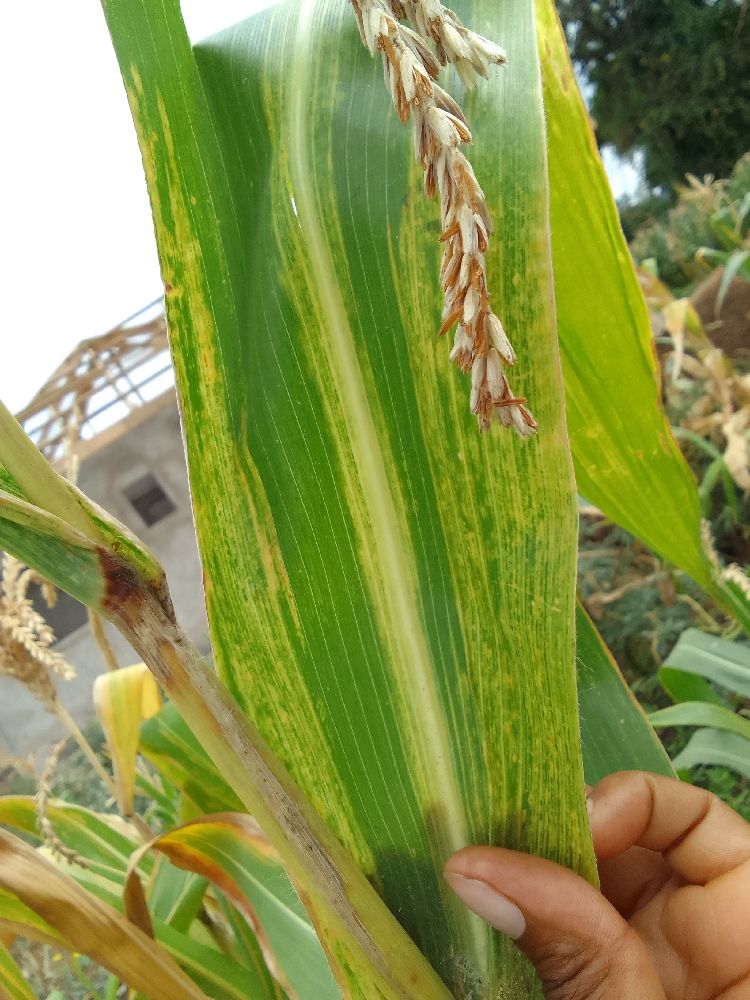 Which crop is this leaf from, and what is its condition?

maize, maize lethal necrosis
